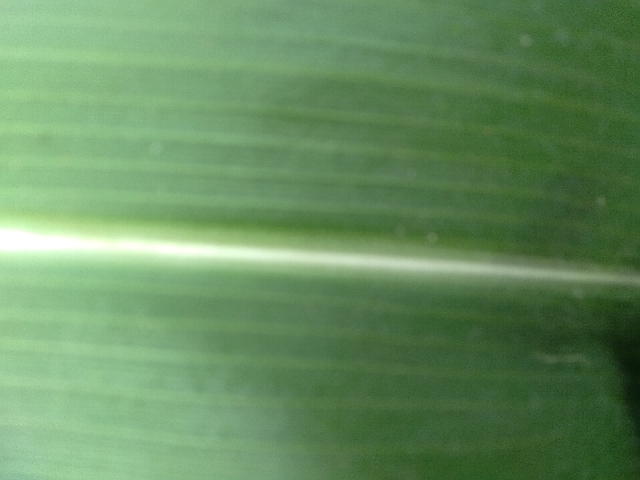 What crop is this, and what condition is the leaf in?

maize, healthy
